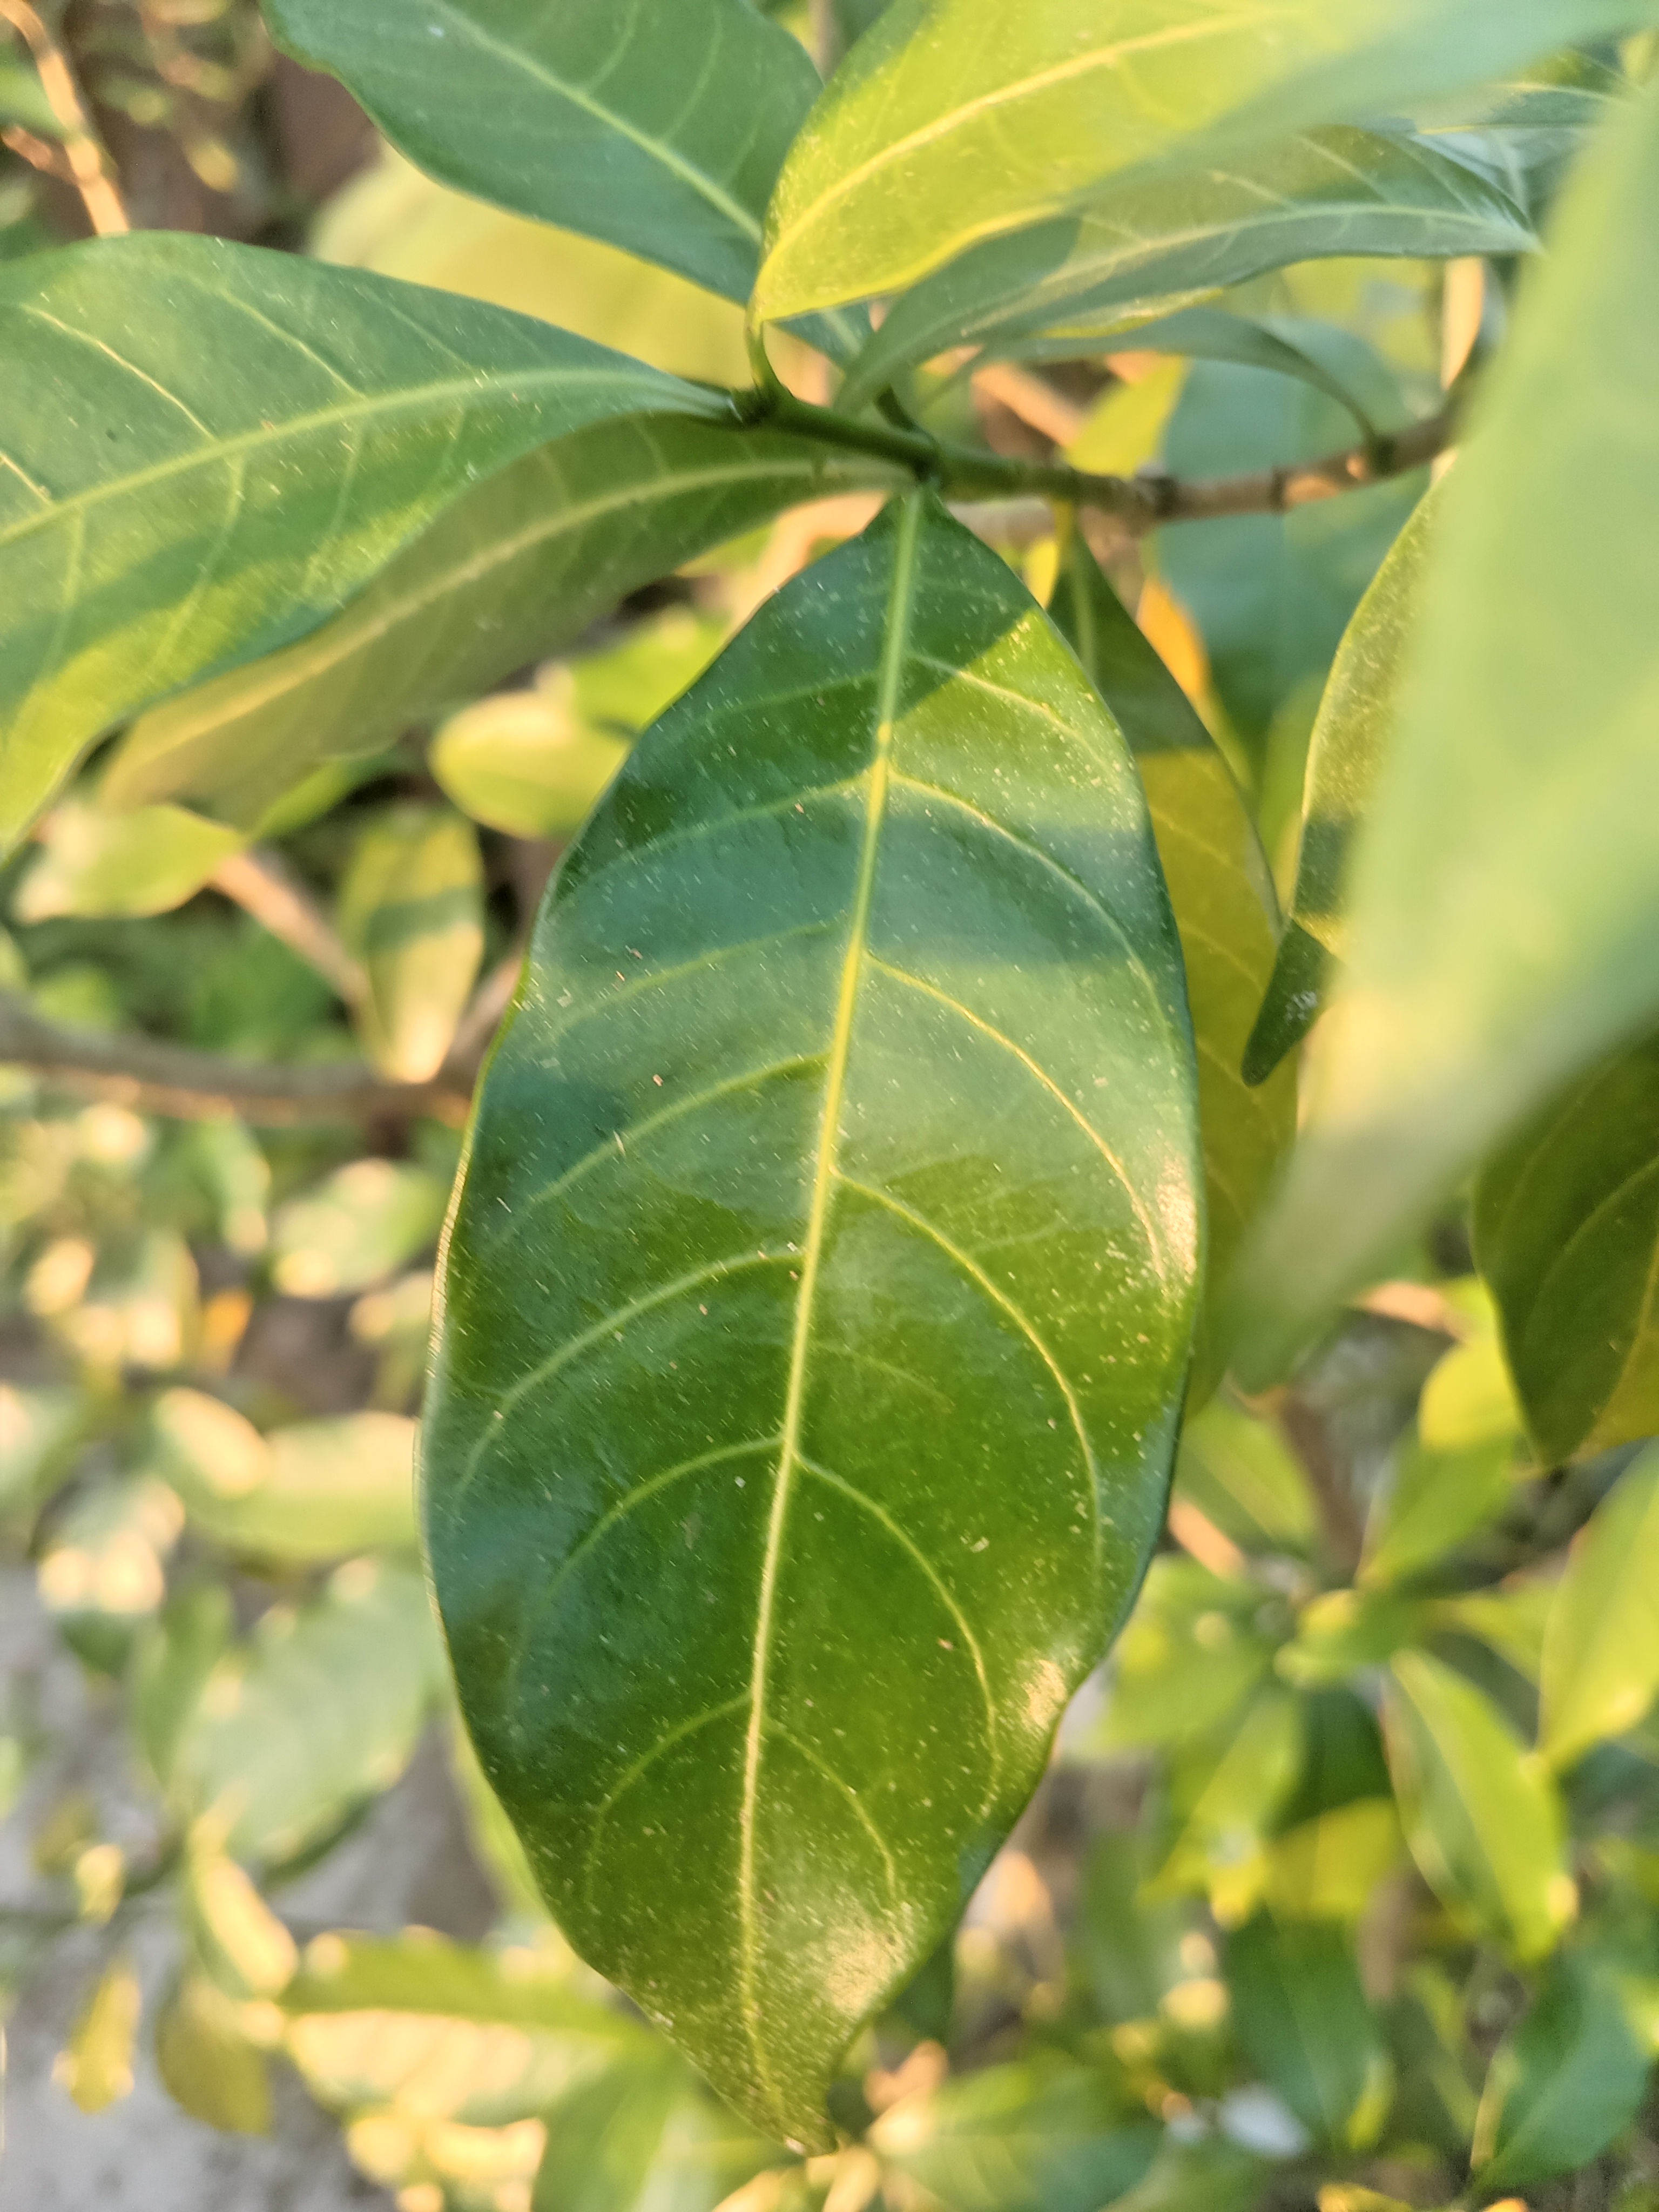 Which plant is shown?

togor
